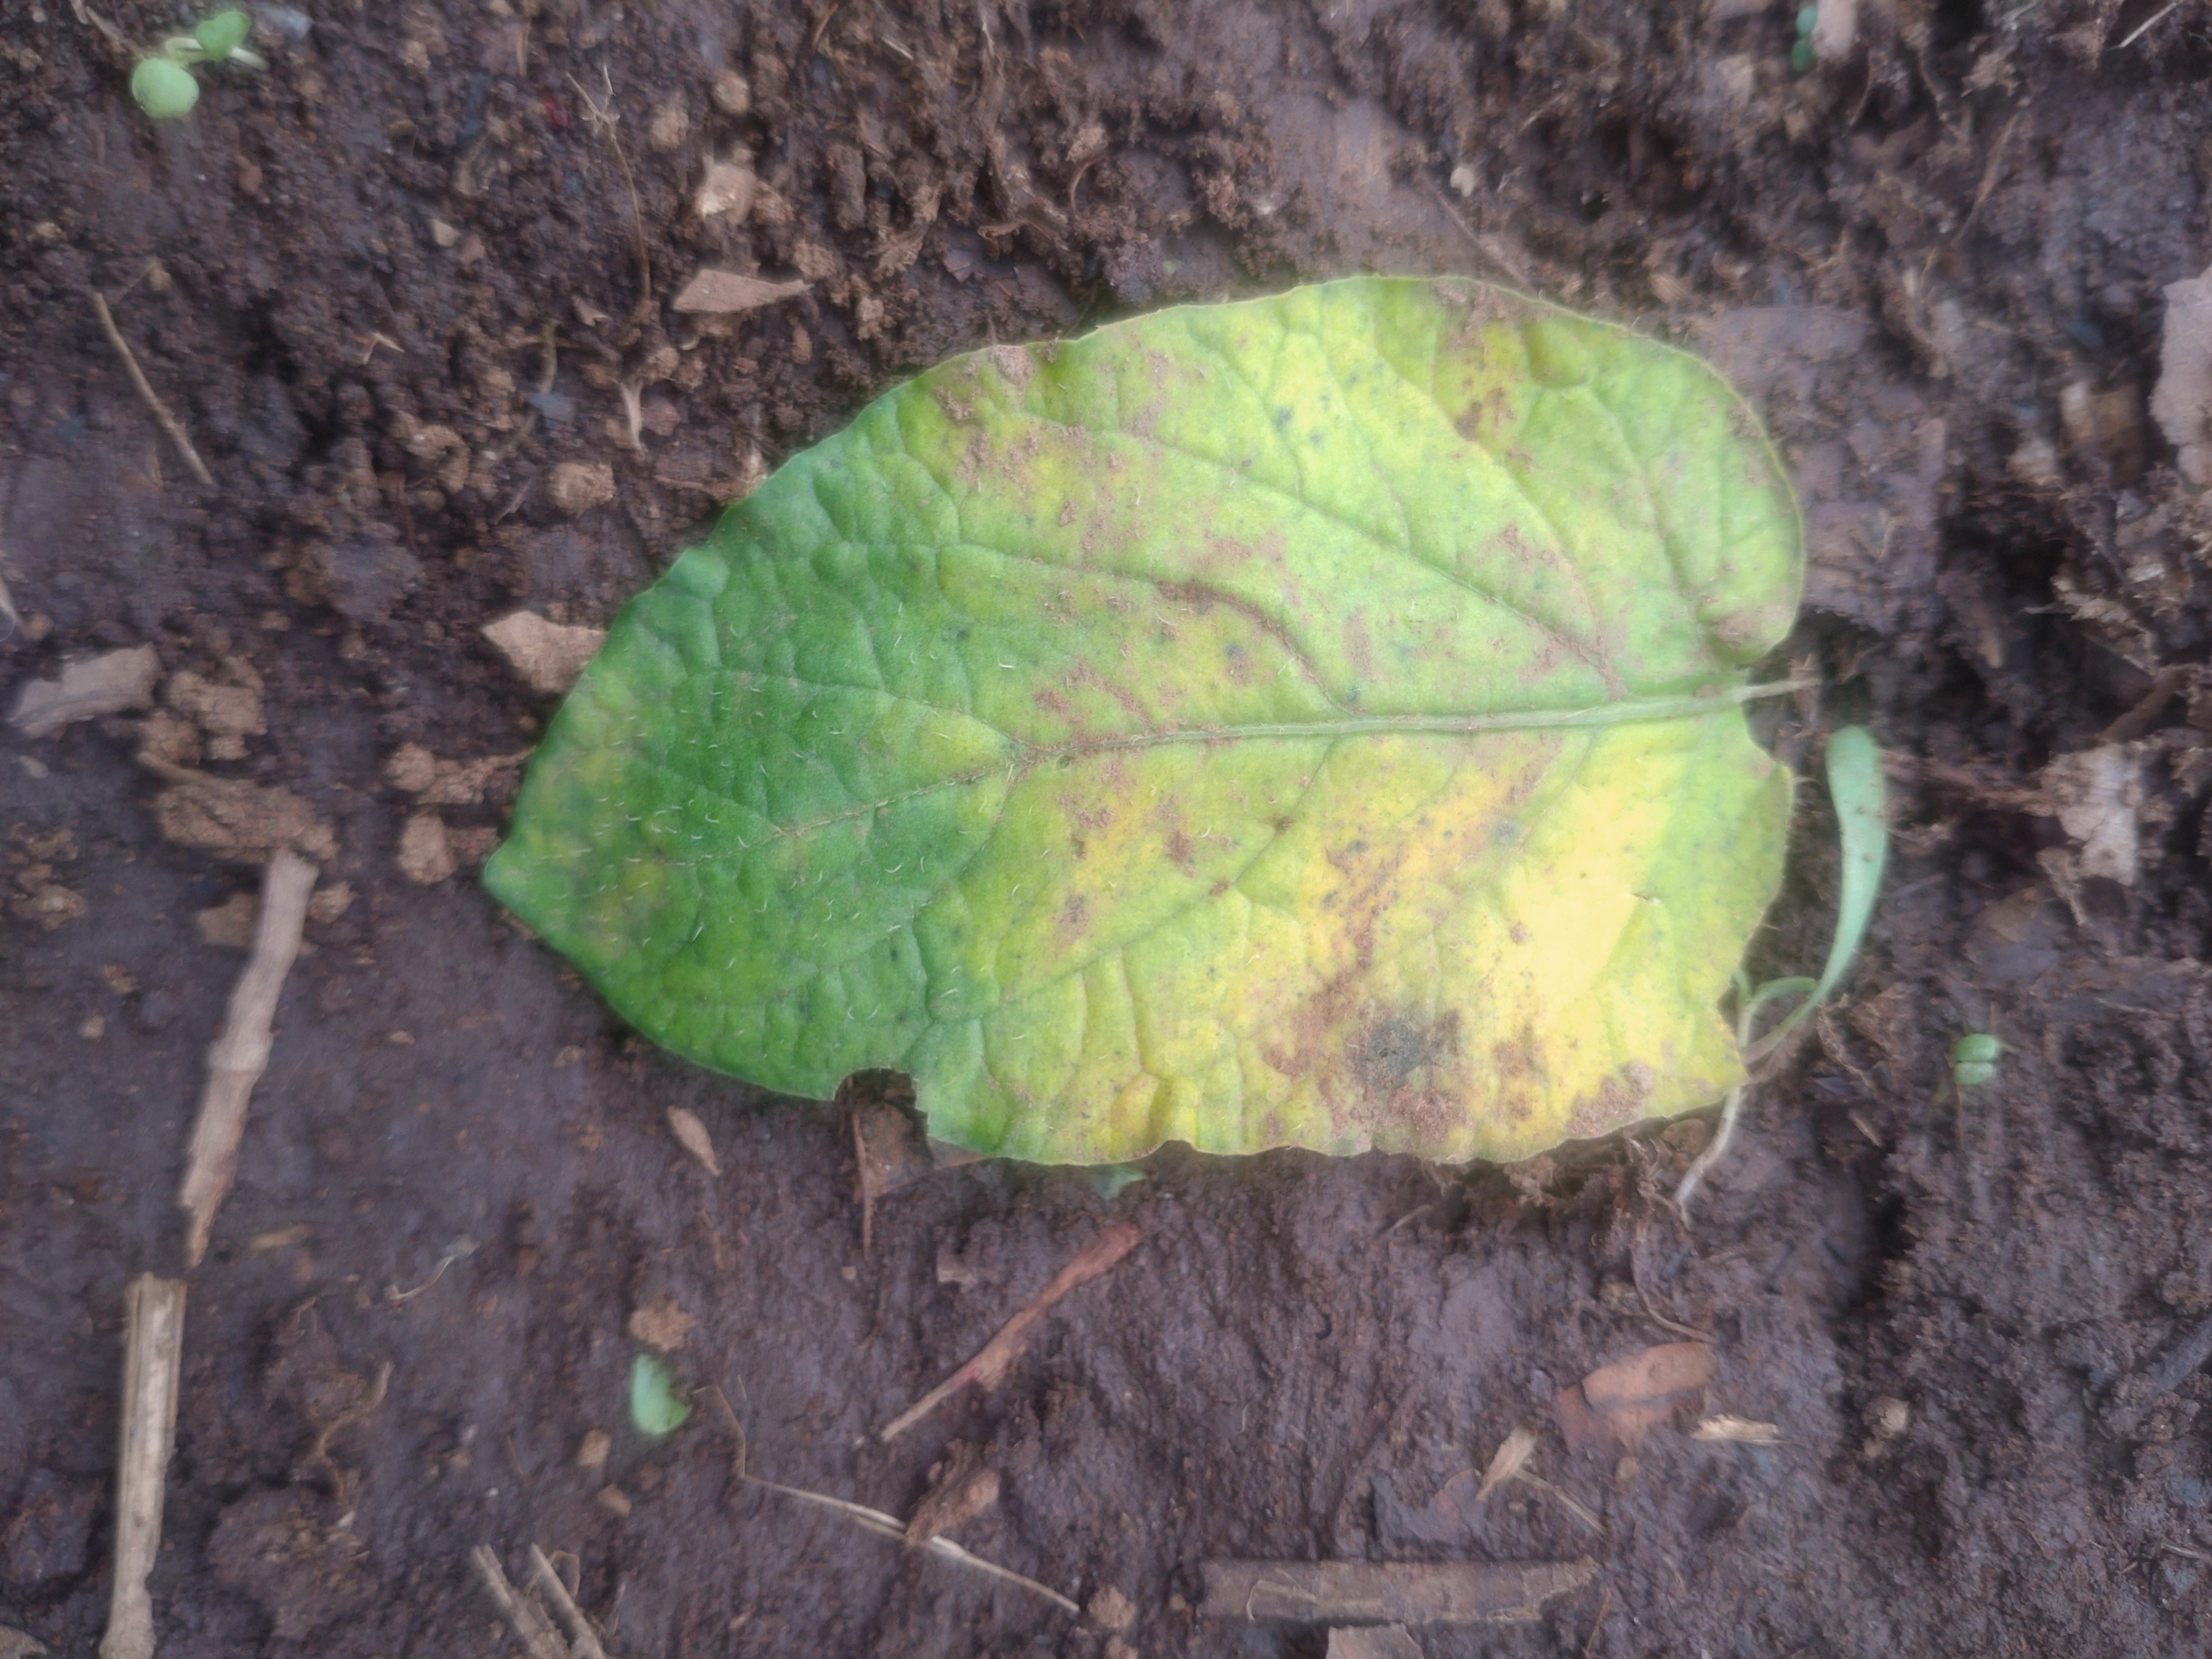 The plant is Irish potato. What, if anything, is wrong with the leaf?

late blight
